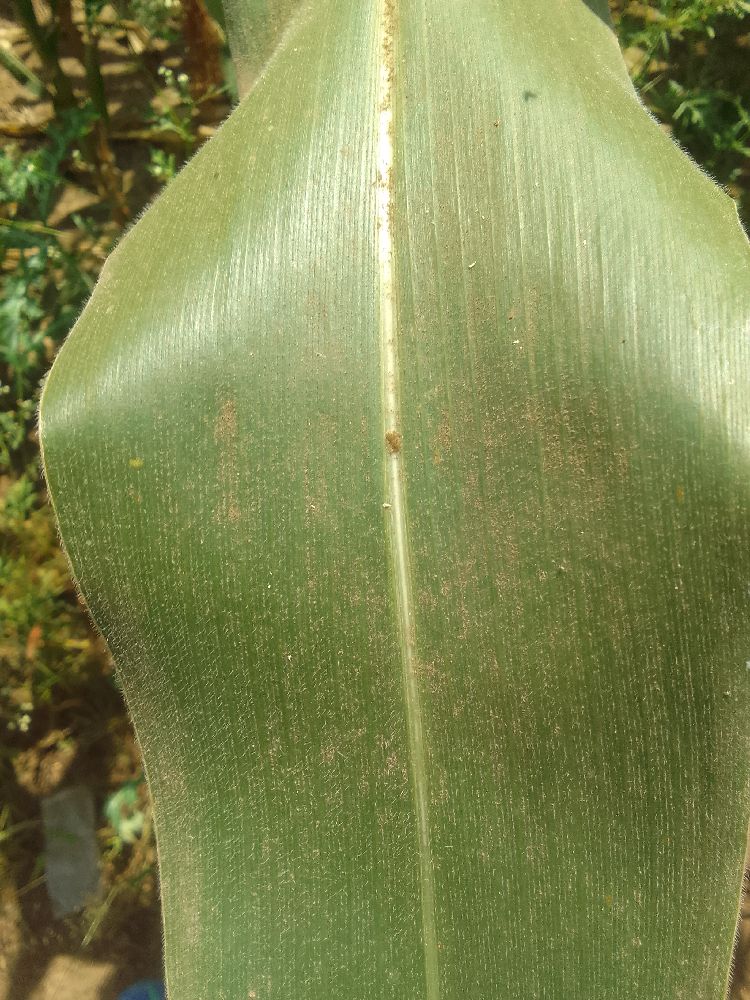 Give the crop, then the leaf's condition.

maize, healthy
